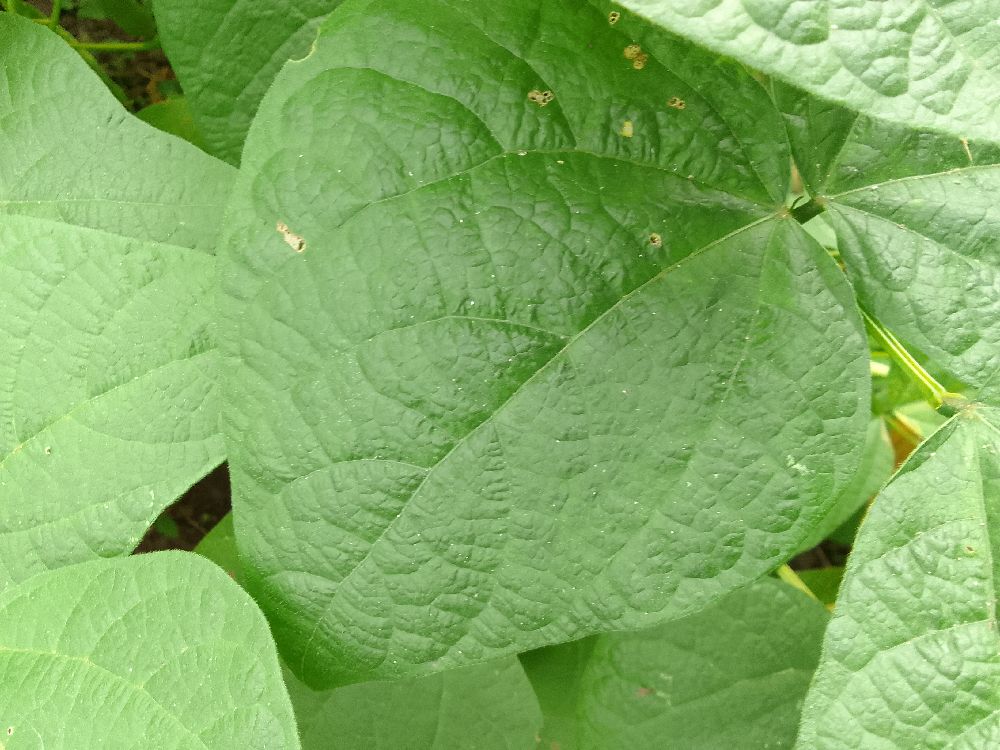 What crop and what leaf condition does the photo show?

common bean, healthy
